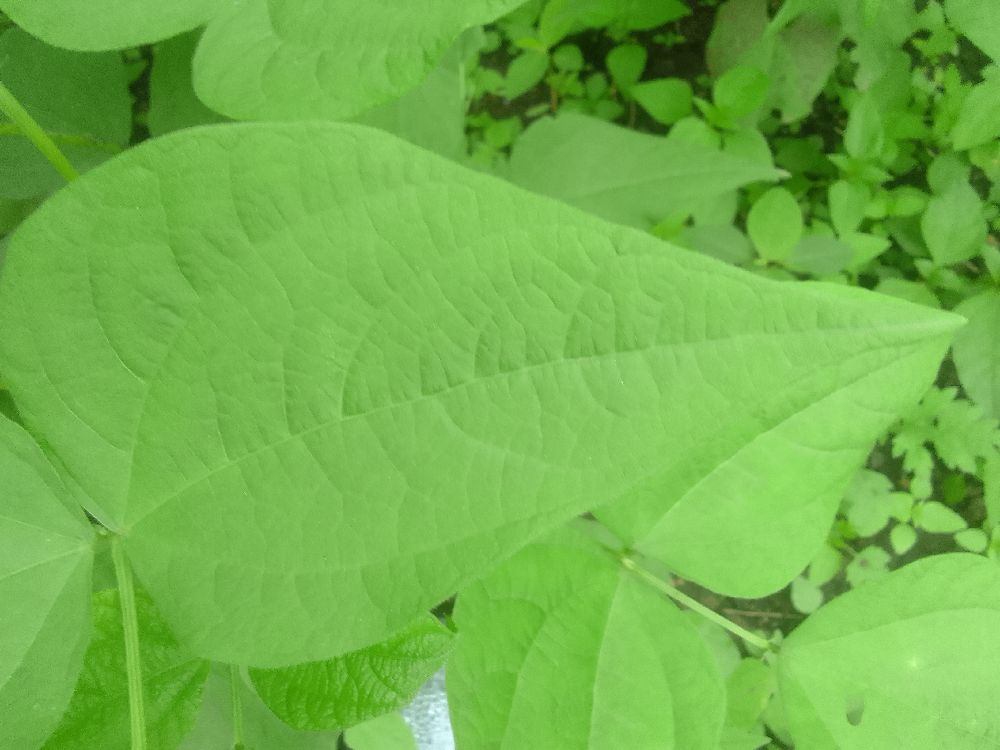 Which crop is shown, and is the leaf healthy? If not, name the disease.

common bean, healthy
